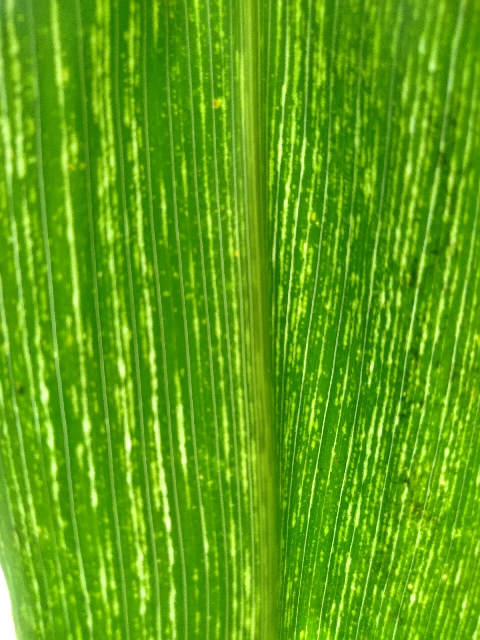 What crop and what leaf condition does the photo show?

maize, maize streak virus
